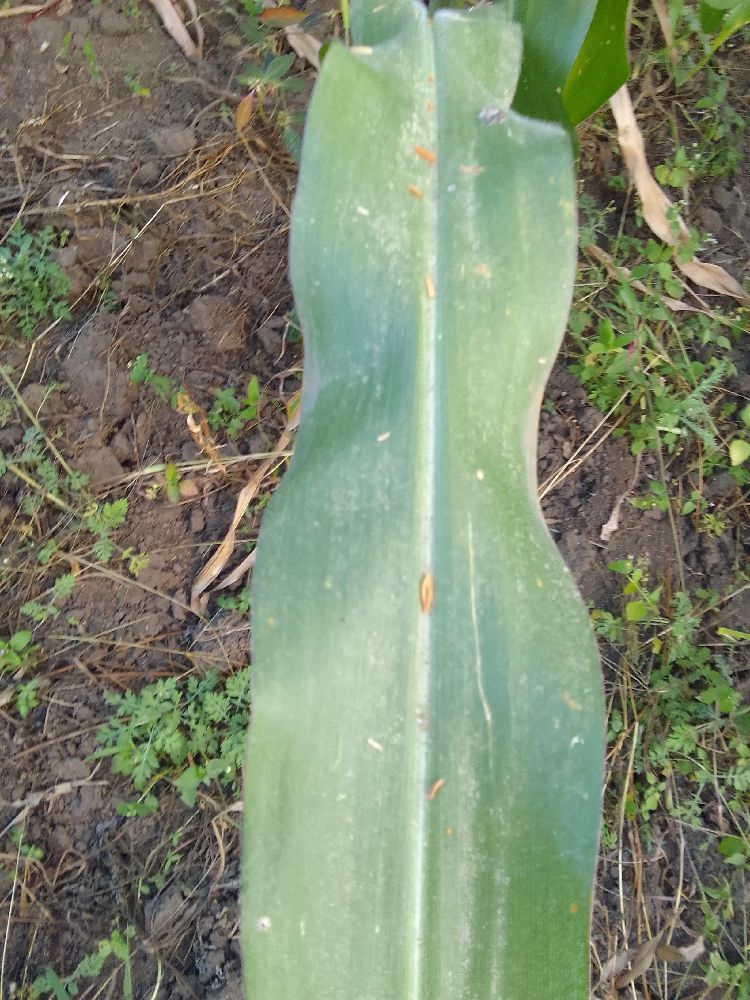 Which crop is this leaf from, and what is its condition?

maize, healthy
